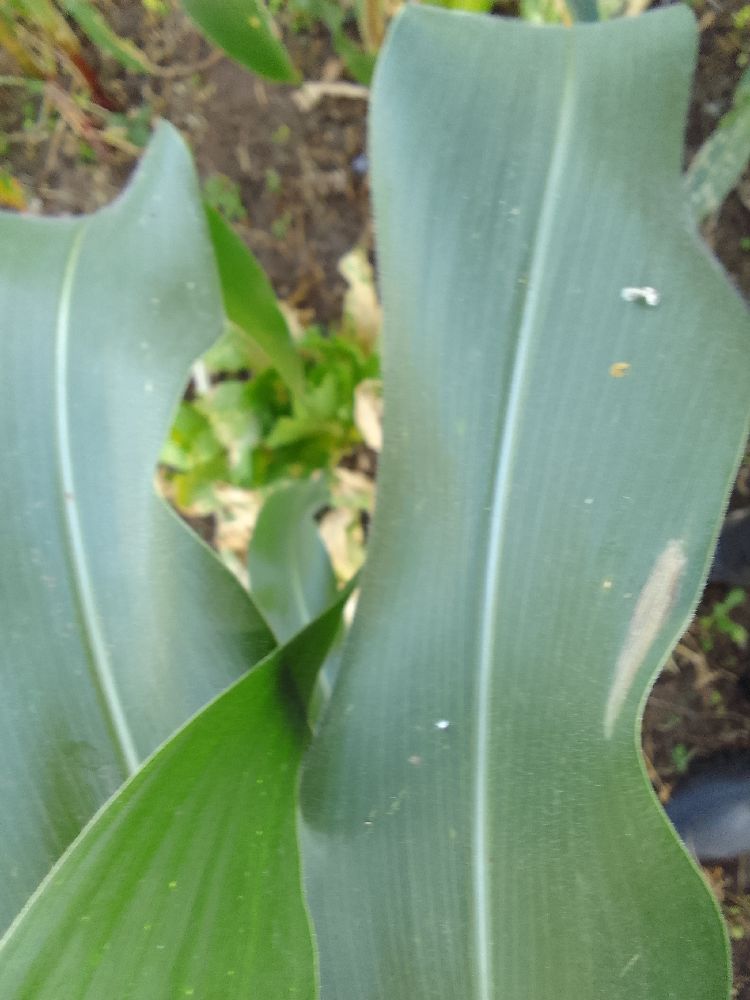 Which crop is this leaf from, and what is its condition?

maize, healthy
